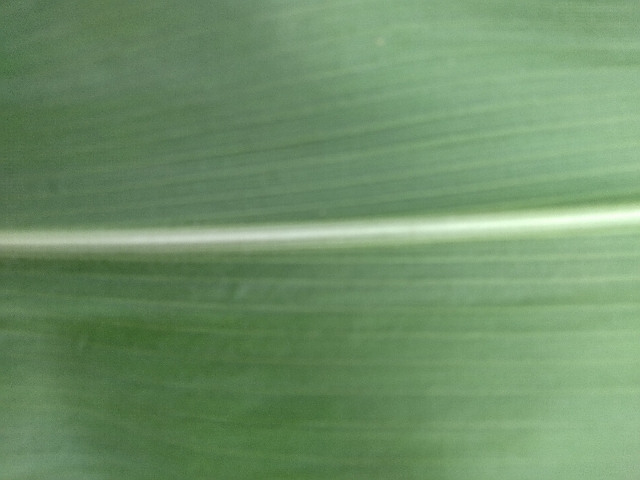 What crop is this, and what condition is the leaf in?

maize, healthy
